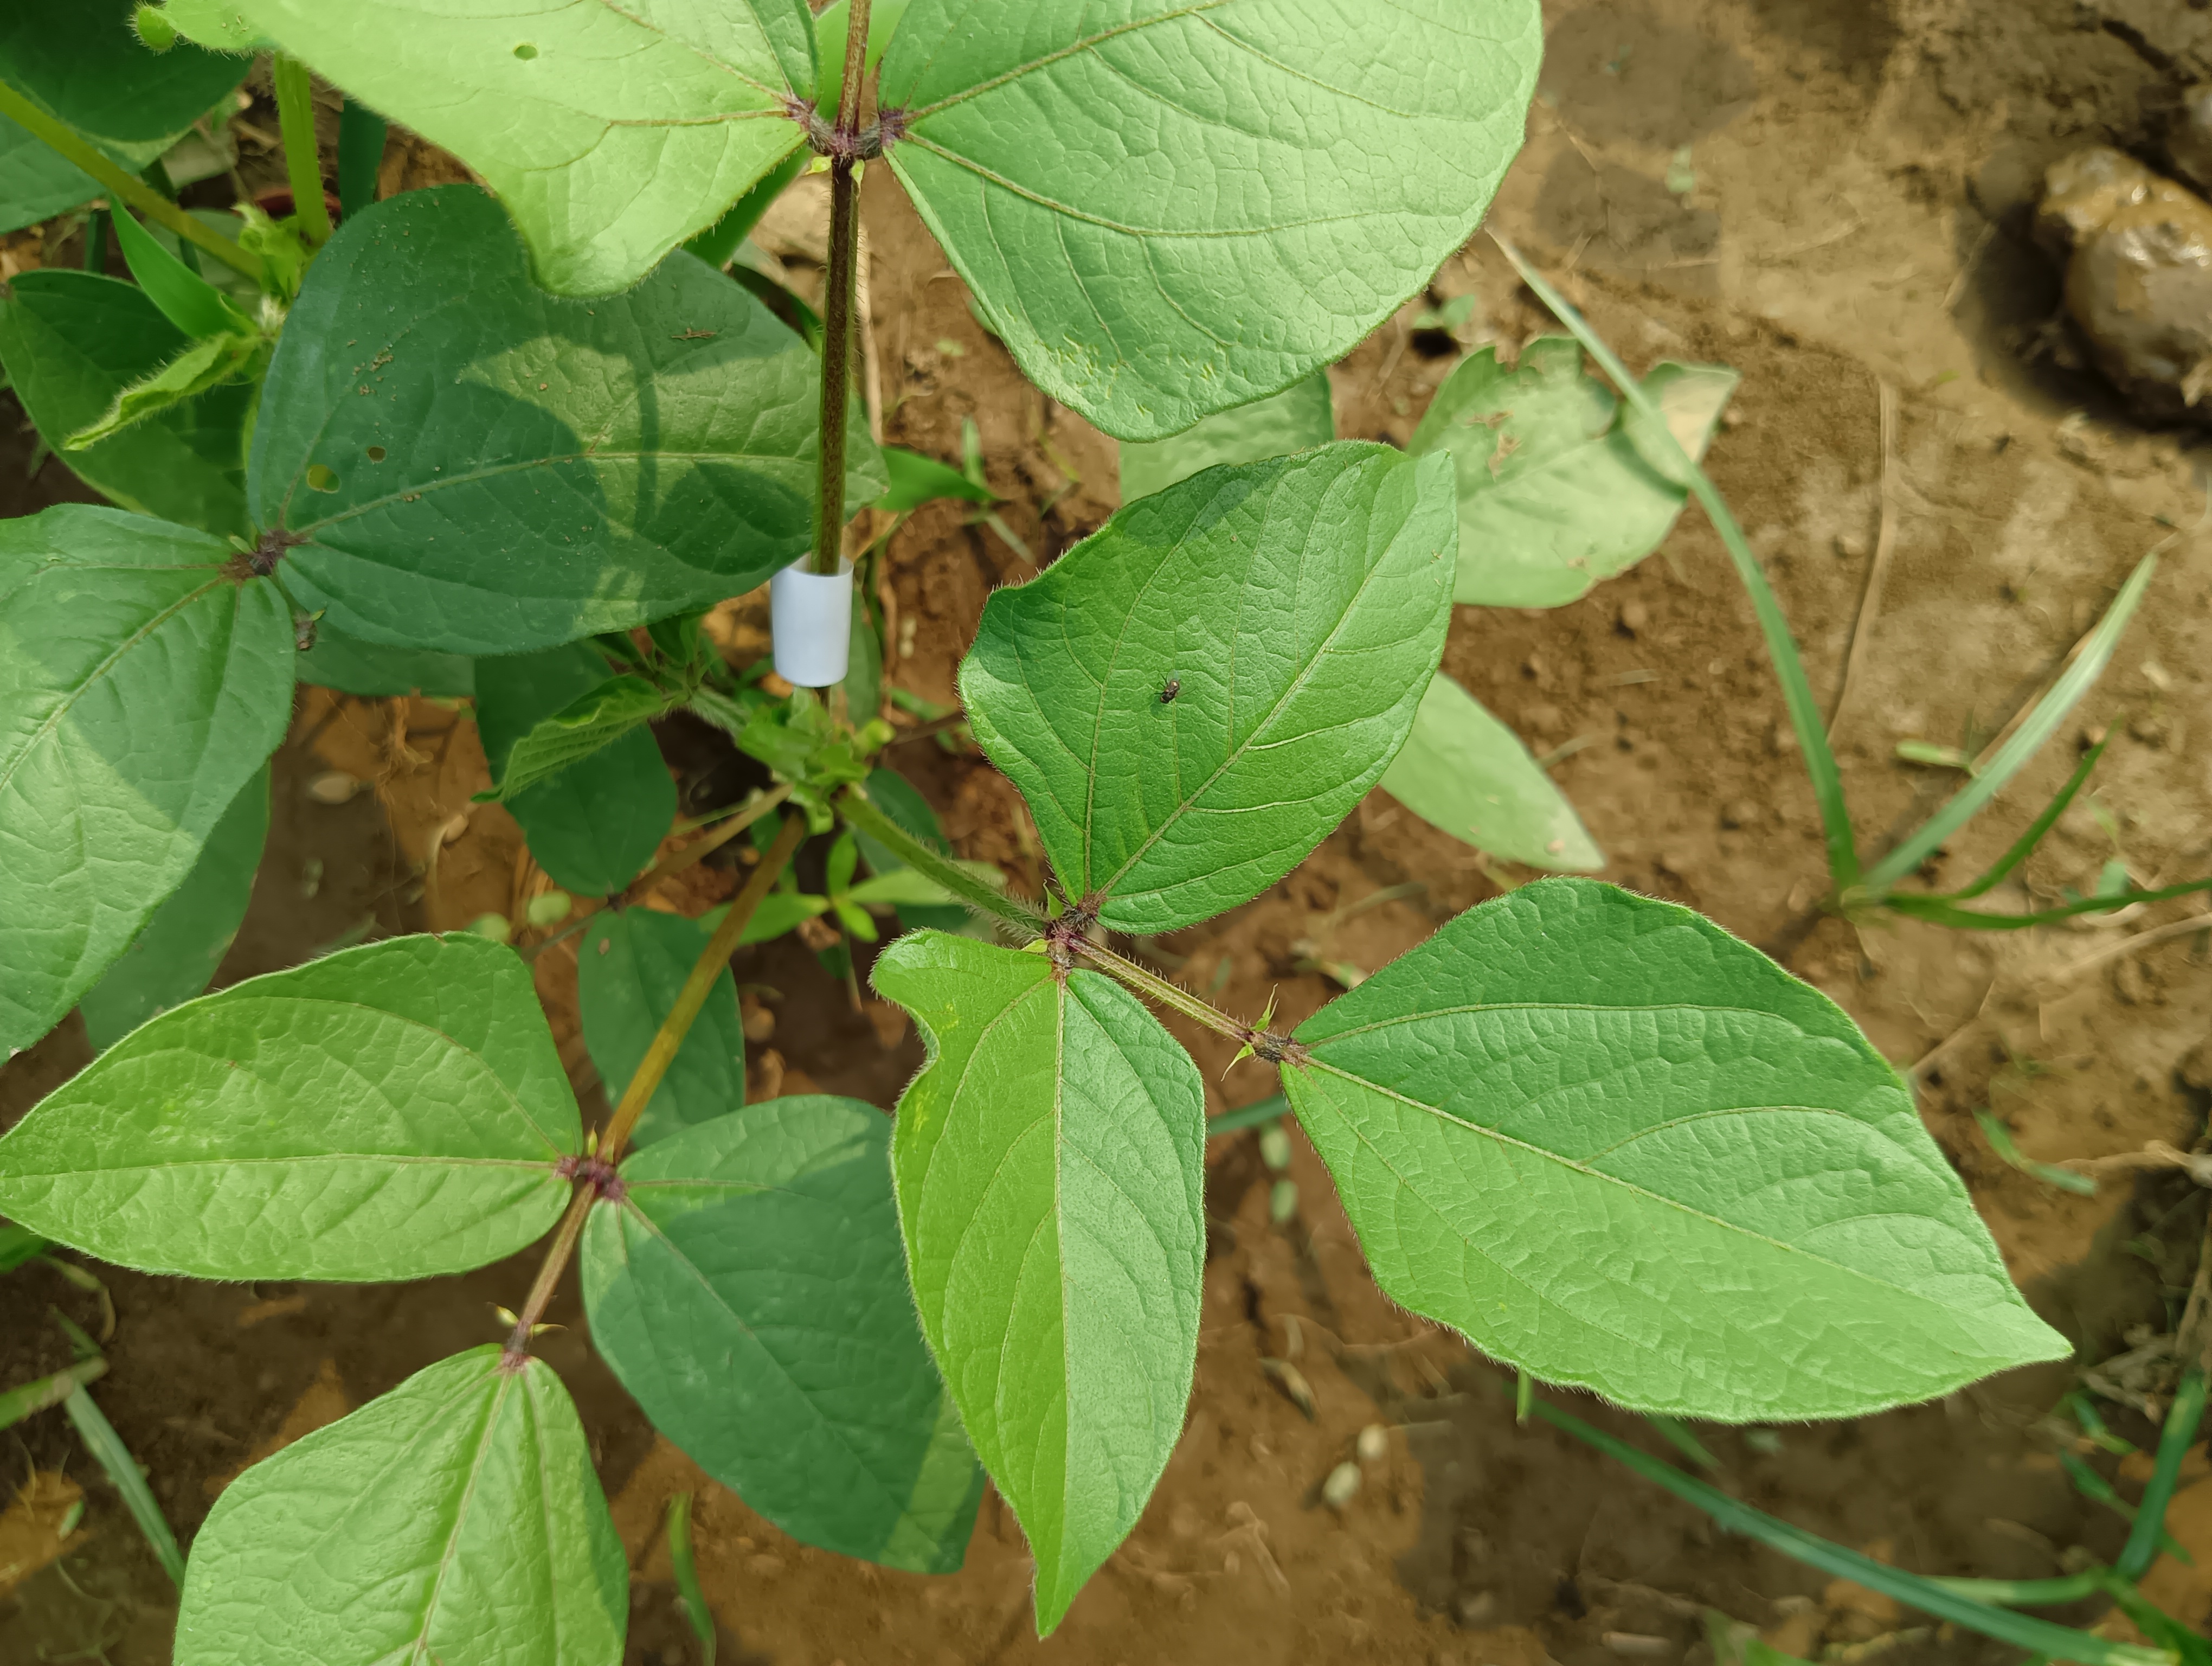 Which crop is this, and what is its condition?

mungbean, healthy
